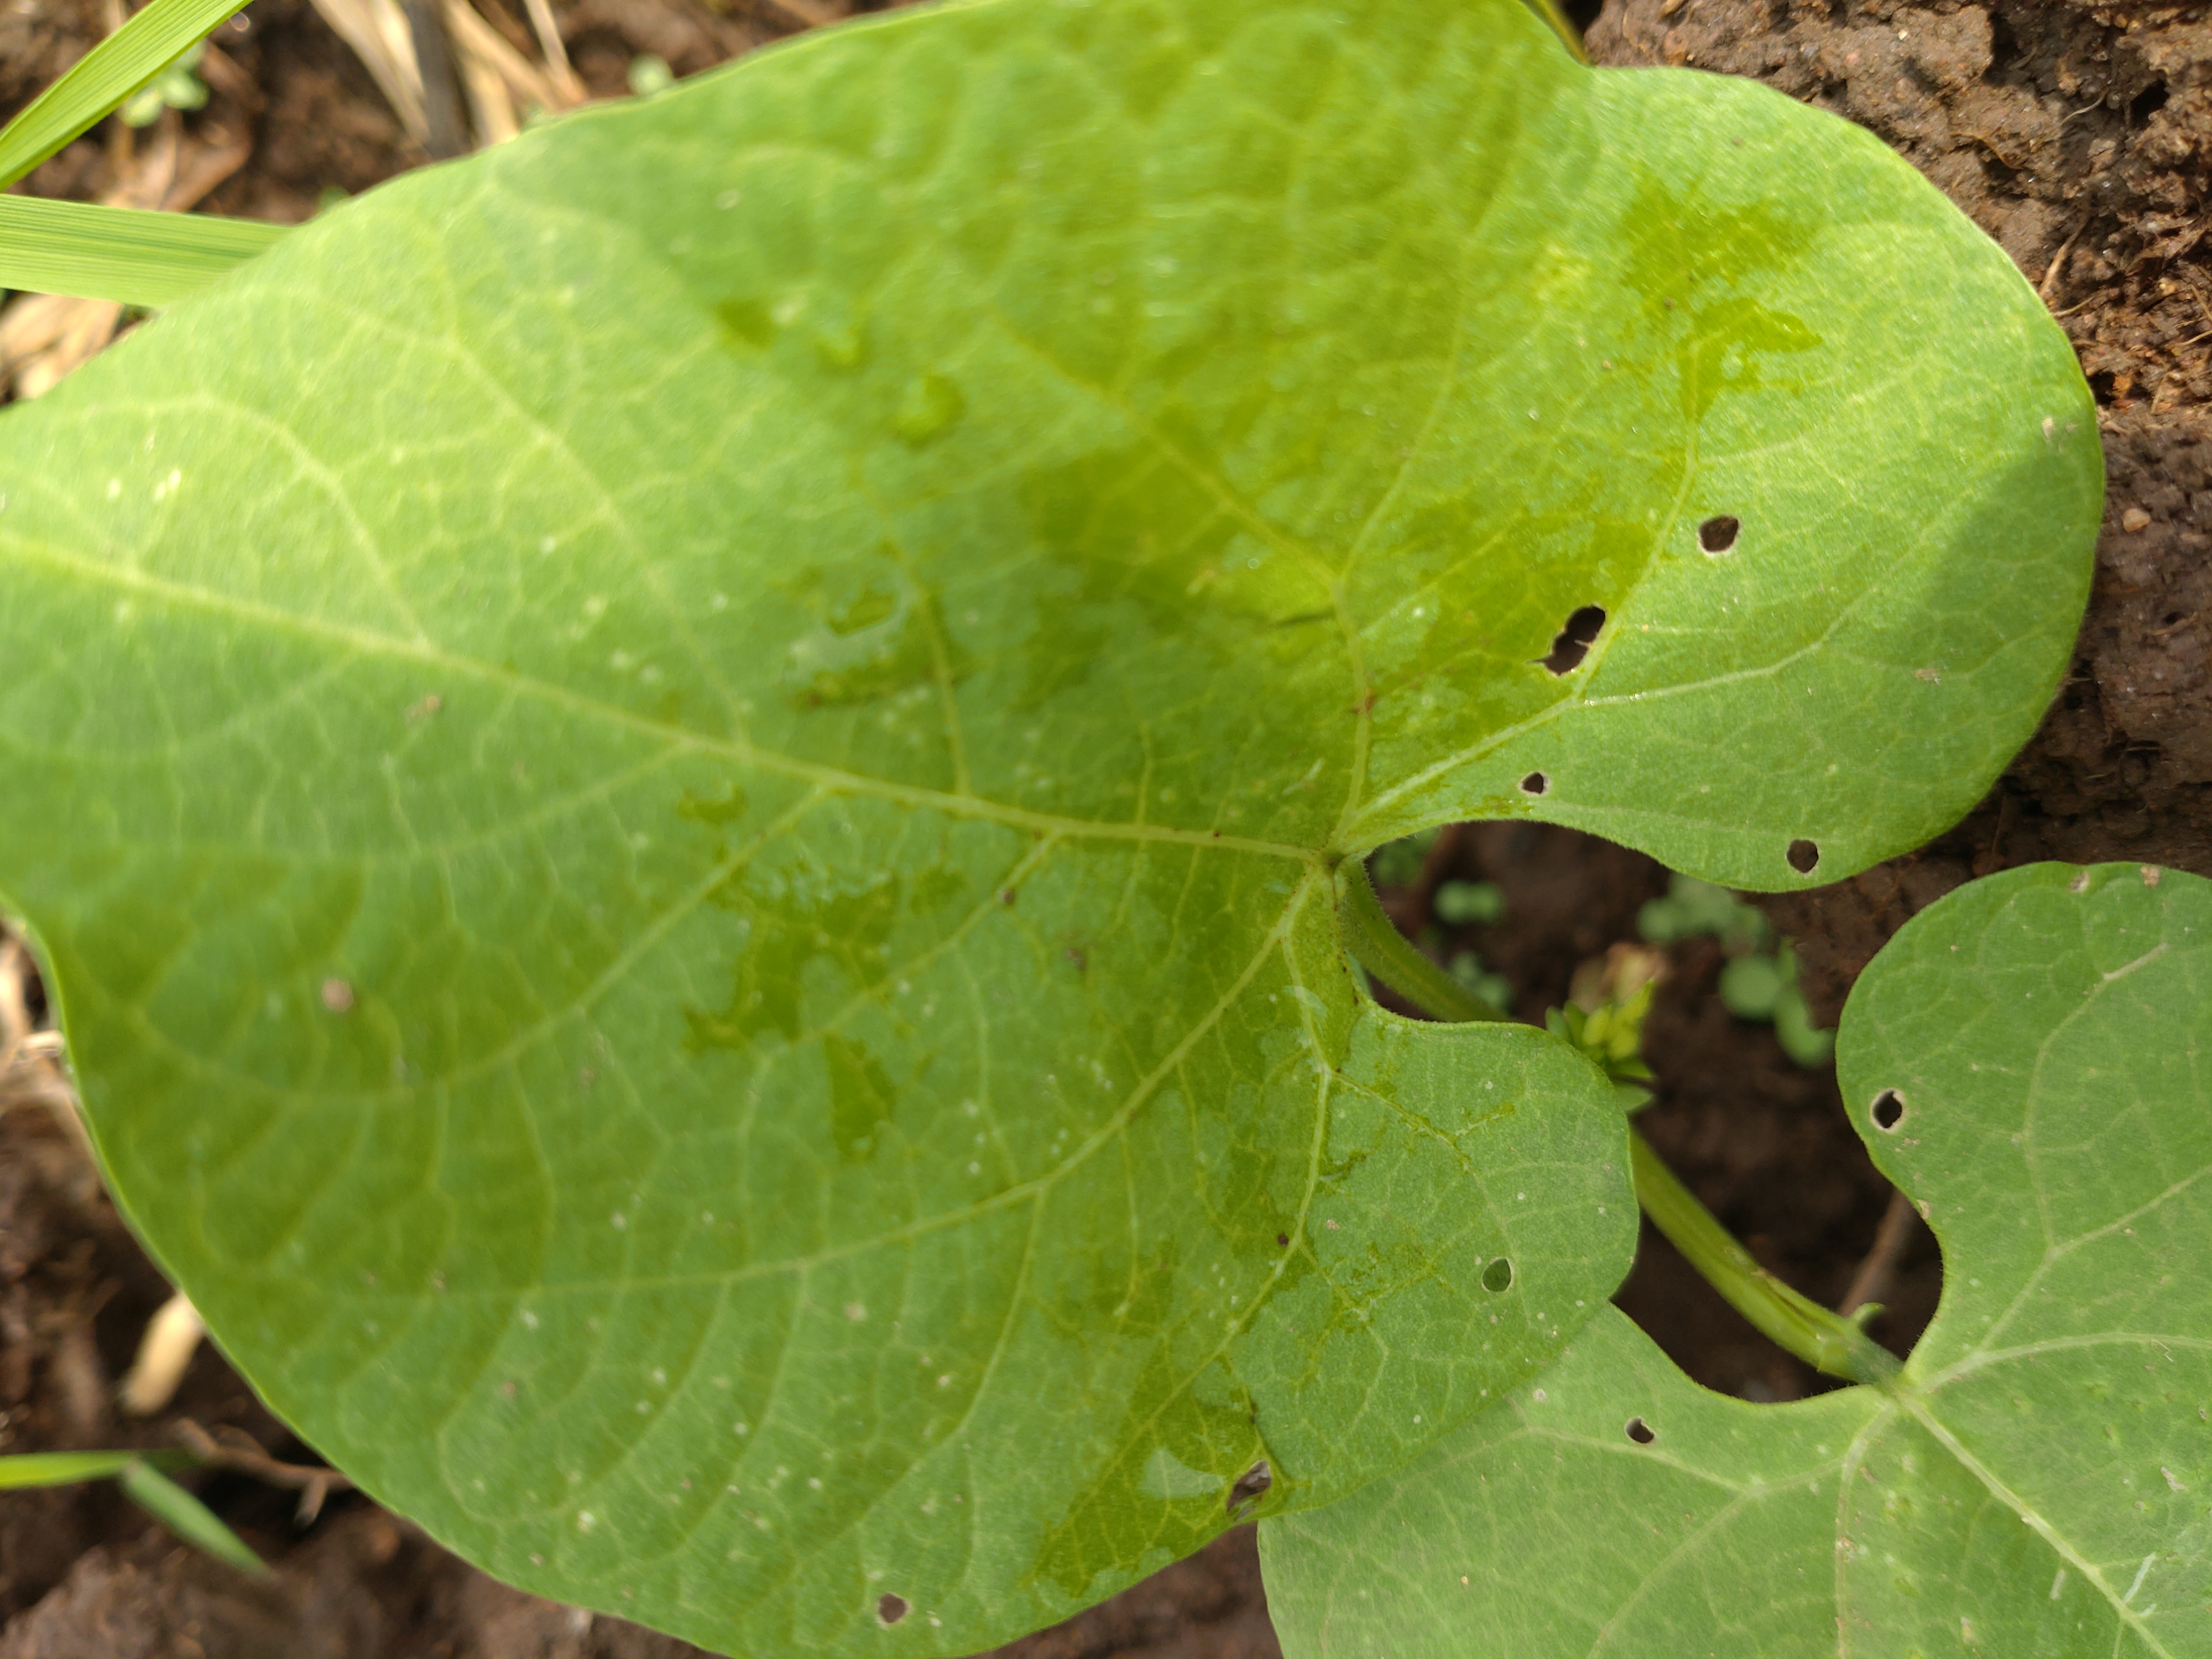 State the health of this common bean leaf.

healthy
